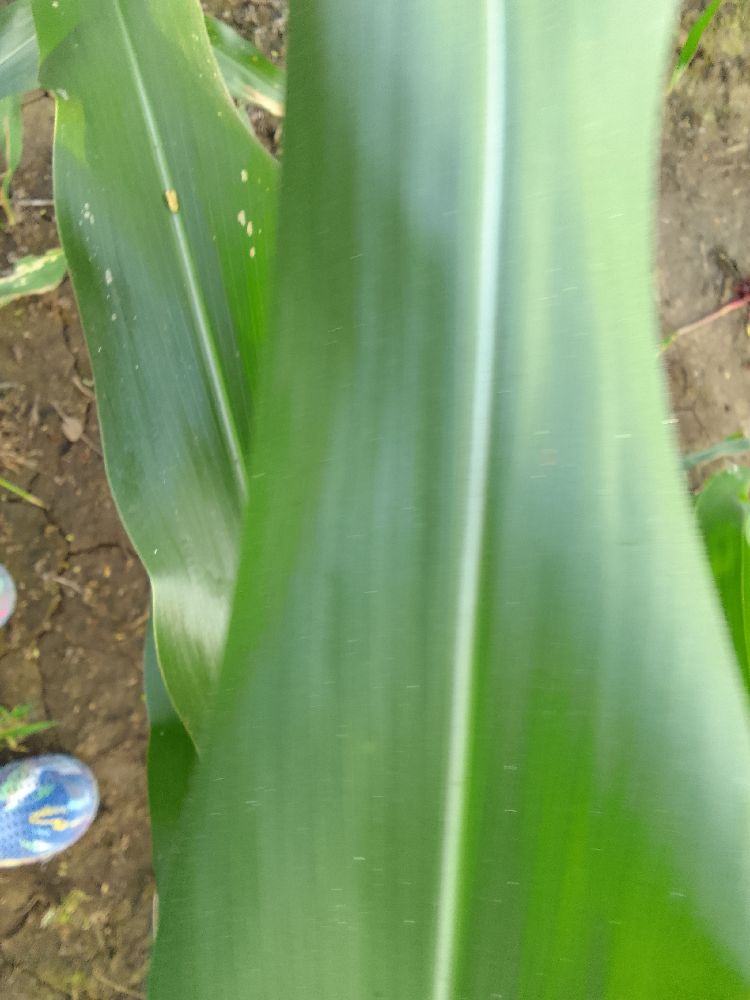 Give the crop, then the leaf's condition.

maize, healthy
